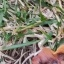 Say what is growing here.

grass
